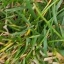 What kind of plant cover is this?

grass
